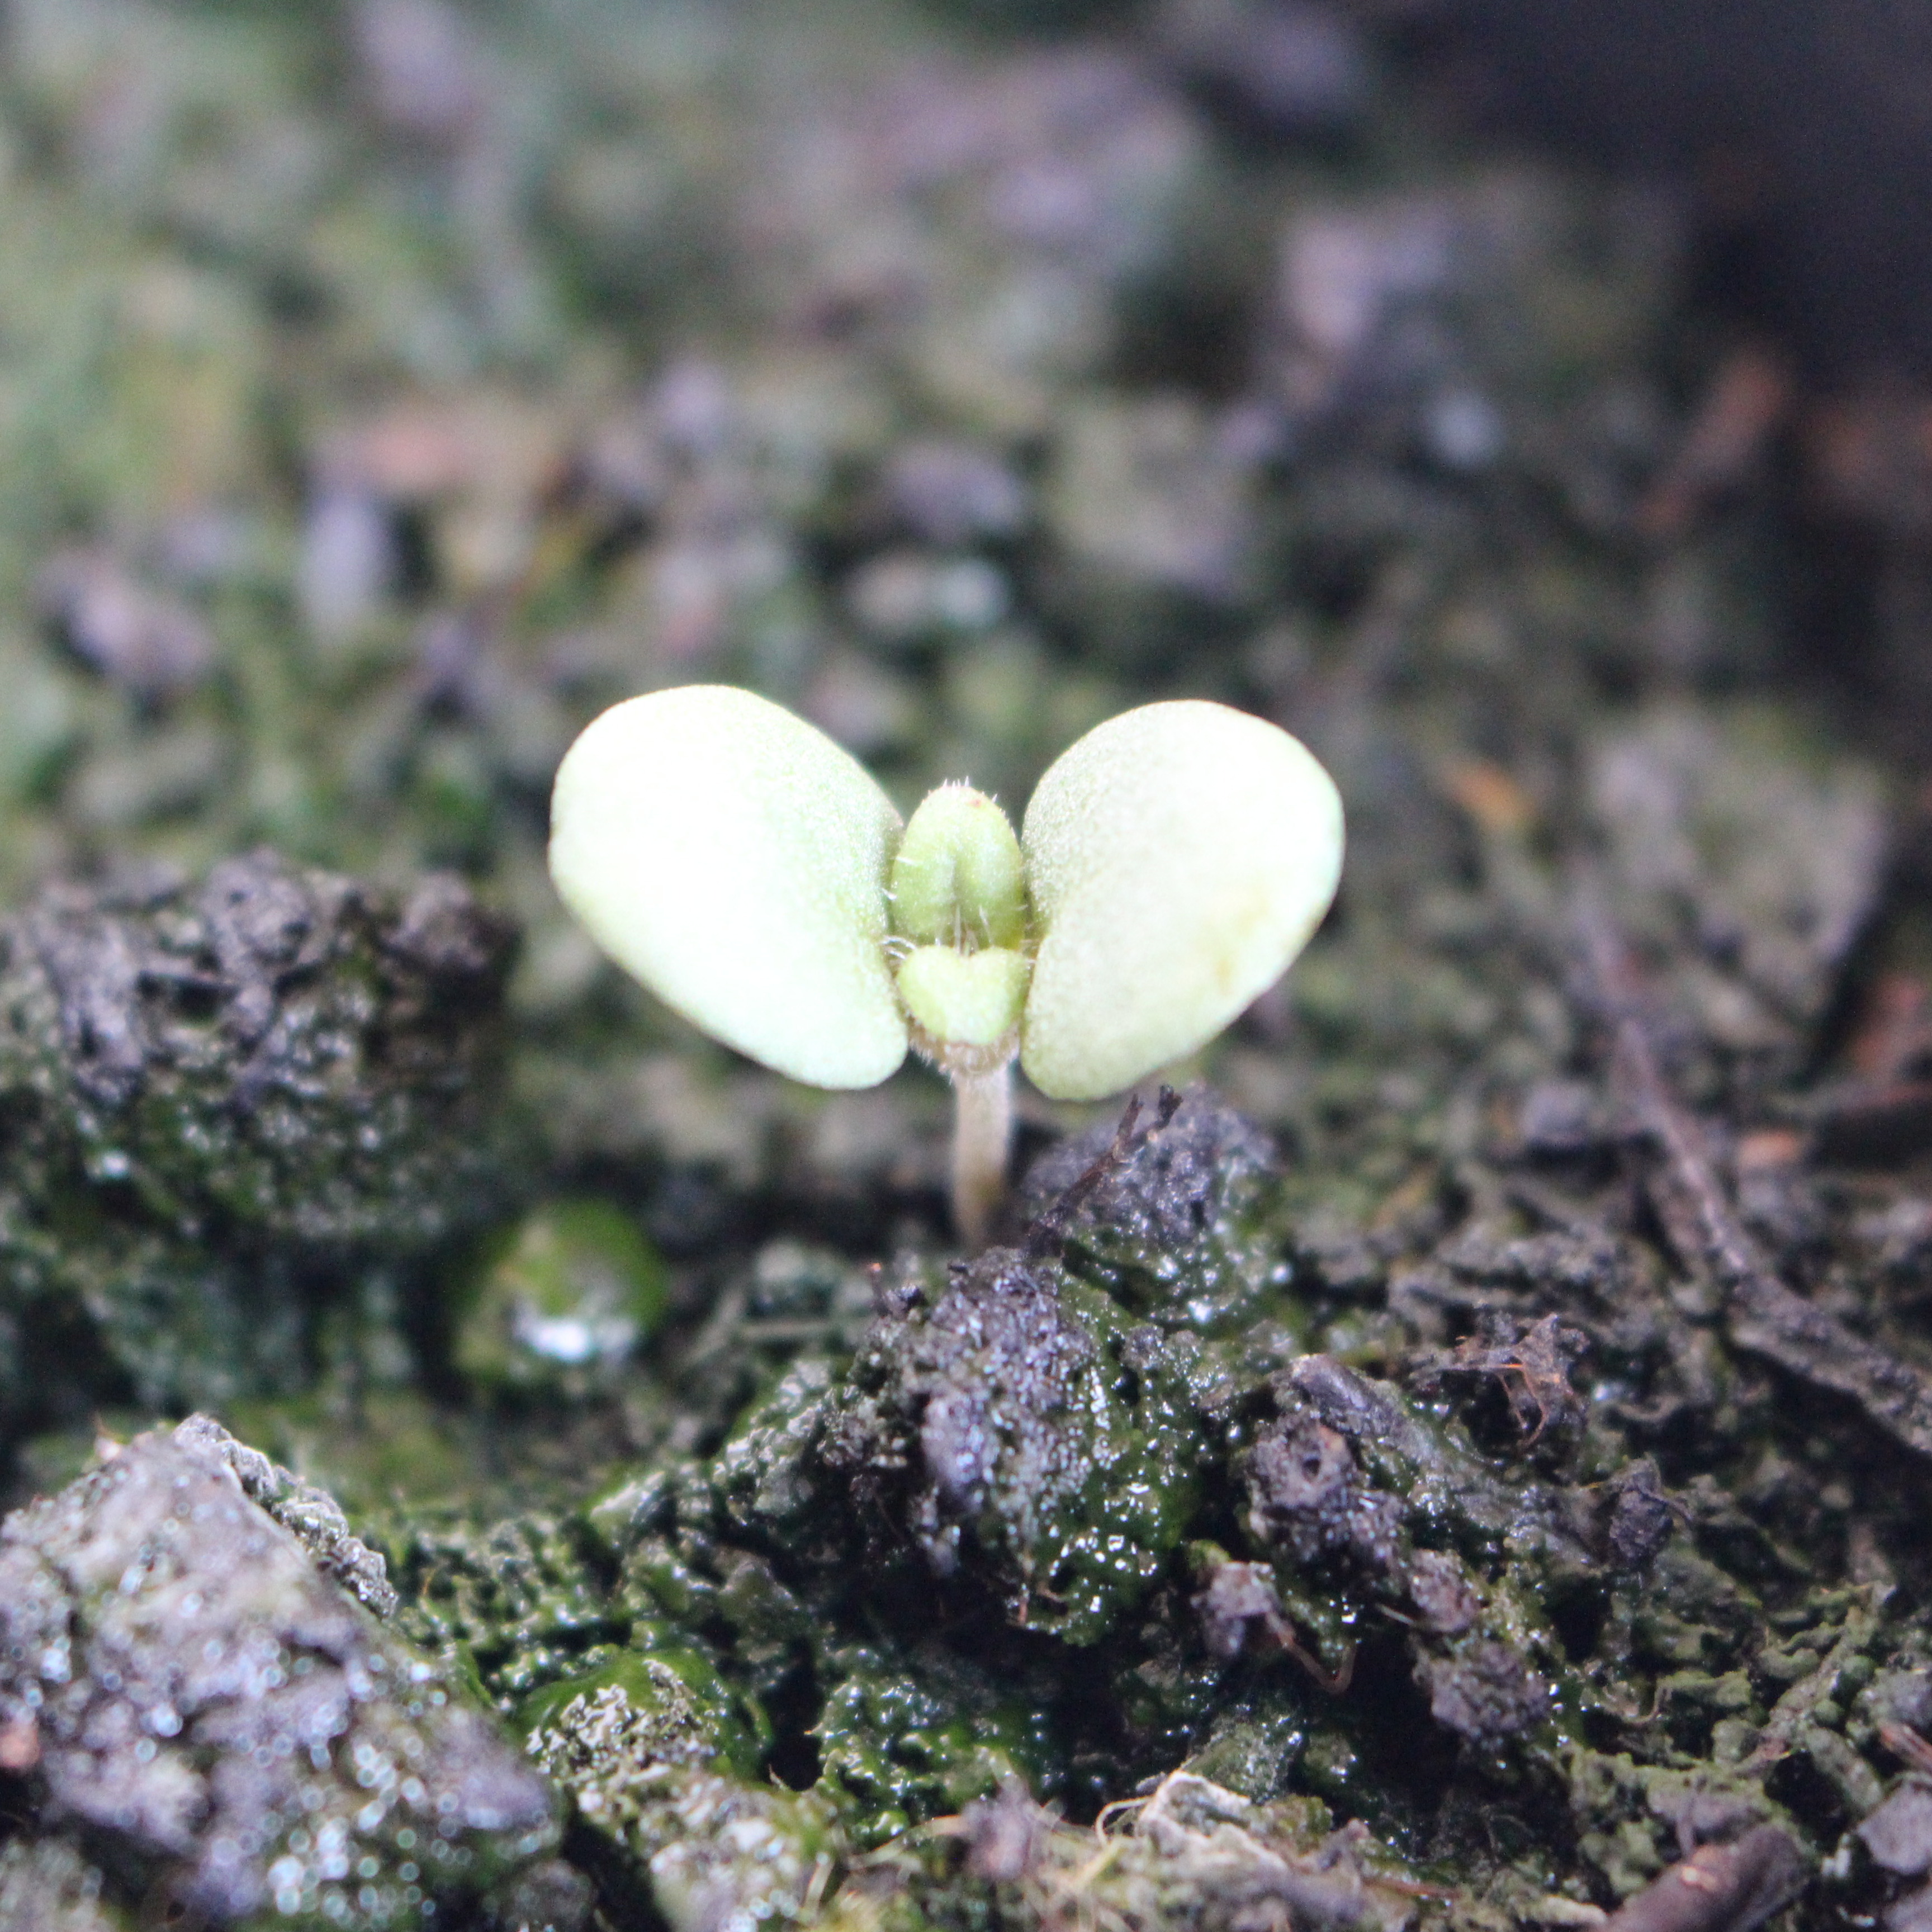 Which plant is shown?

Veronica persica
